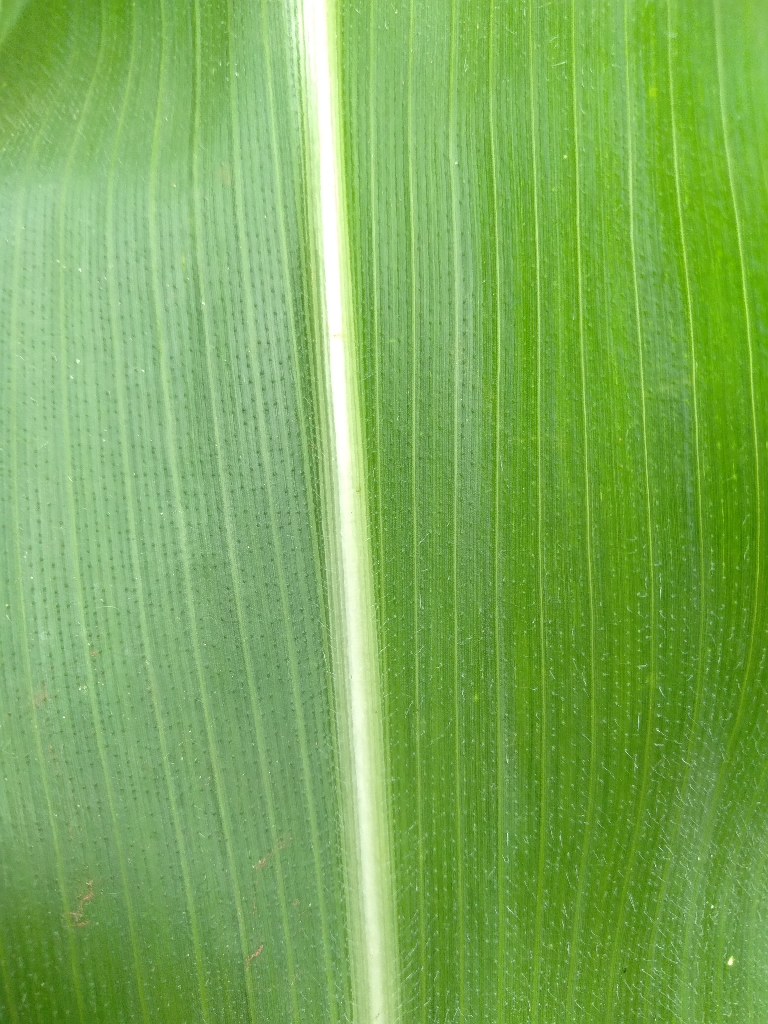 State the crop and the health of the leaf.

maize, healthy
